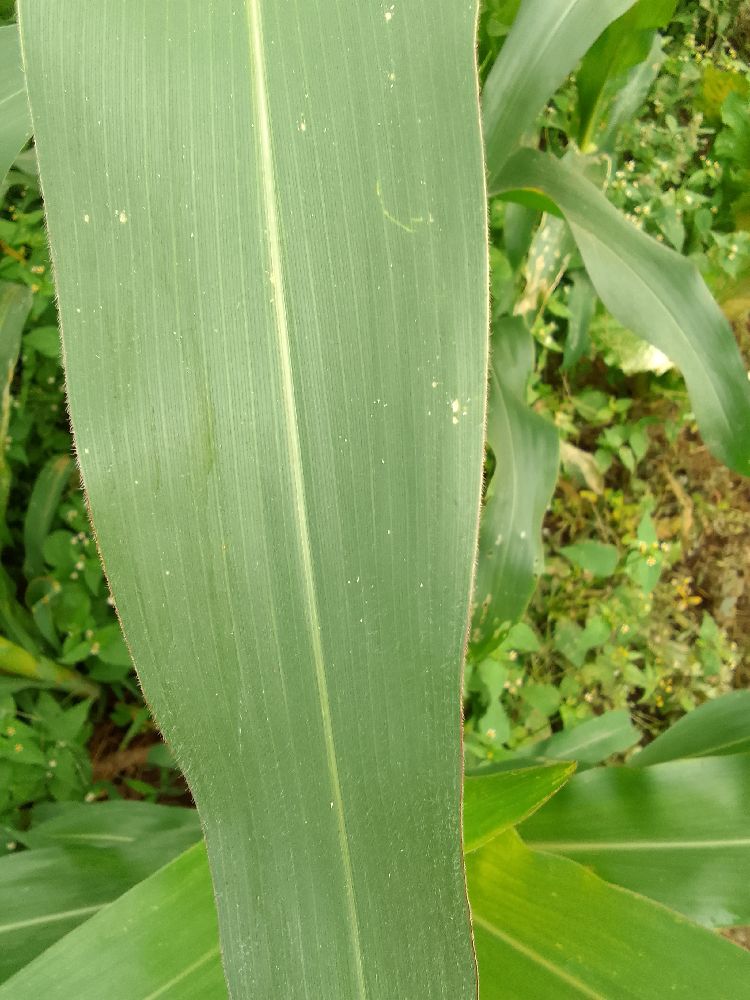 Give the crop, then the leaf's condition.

maize, healthy
